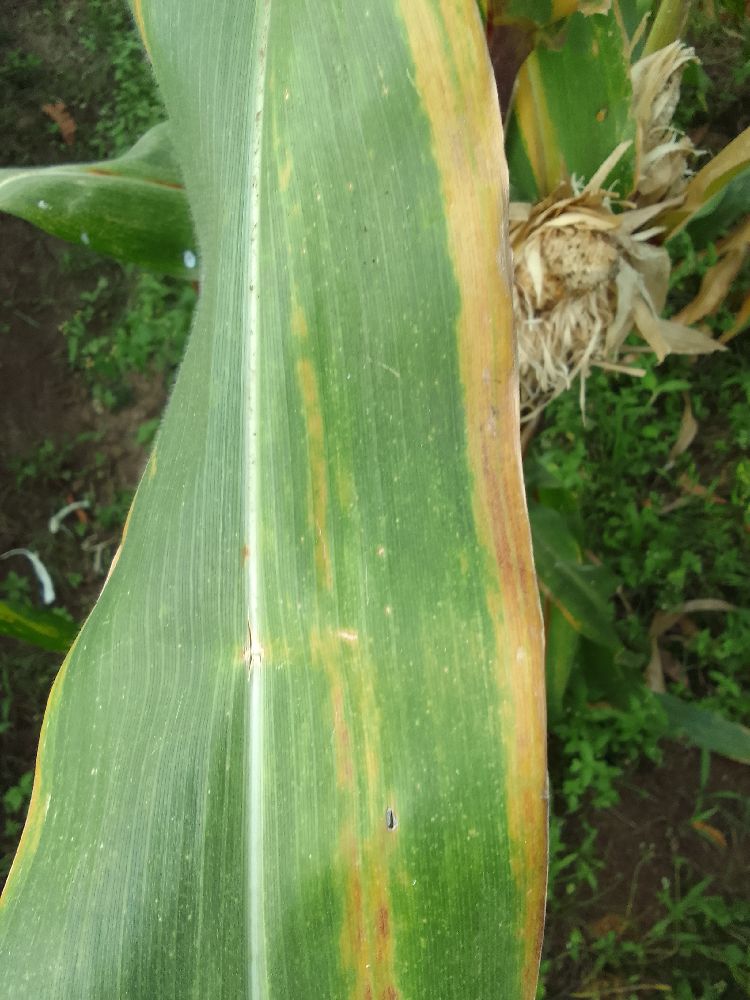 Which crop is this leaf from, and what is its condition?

maize, maize lethal necrosis
